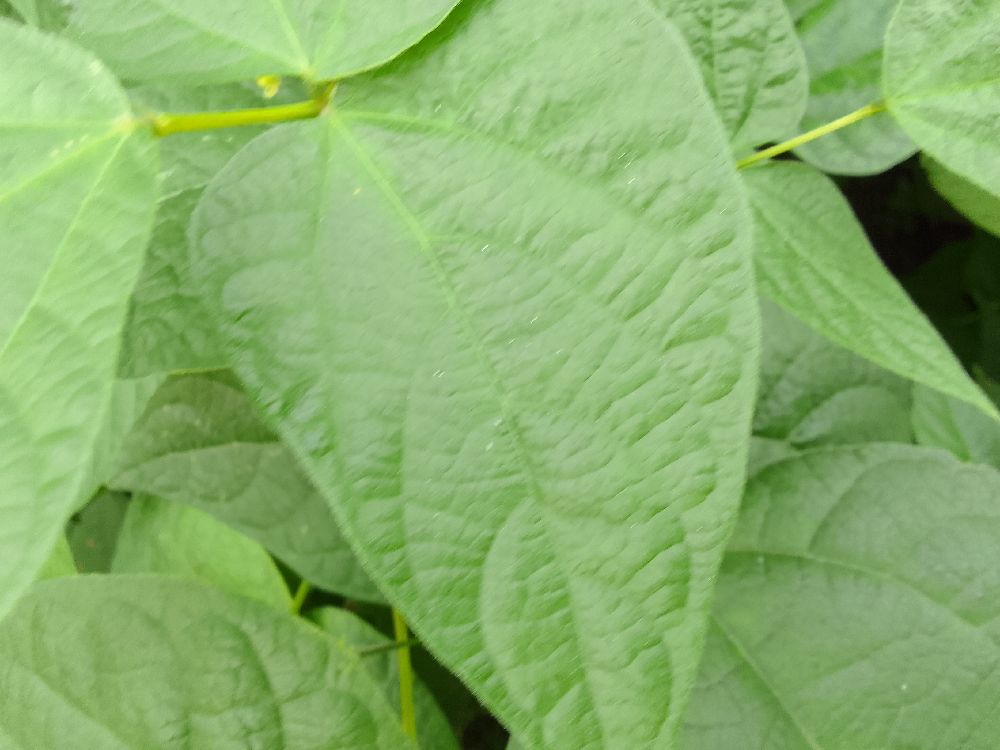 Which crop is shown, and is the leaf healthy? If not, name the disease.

common bean, healthy
